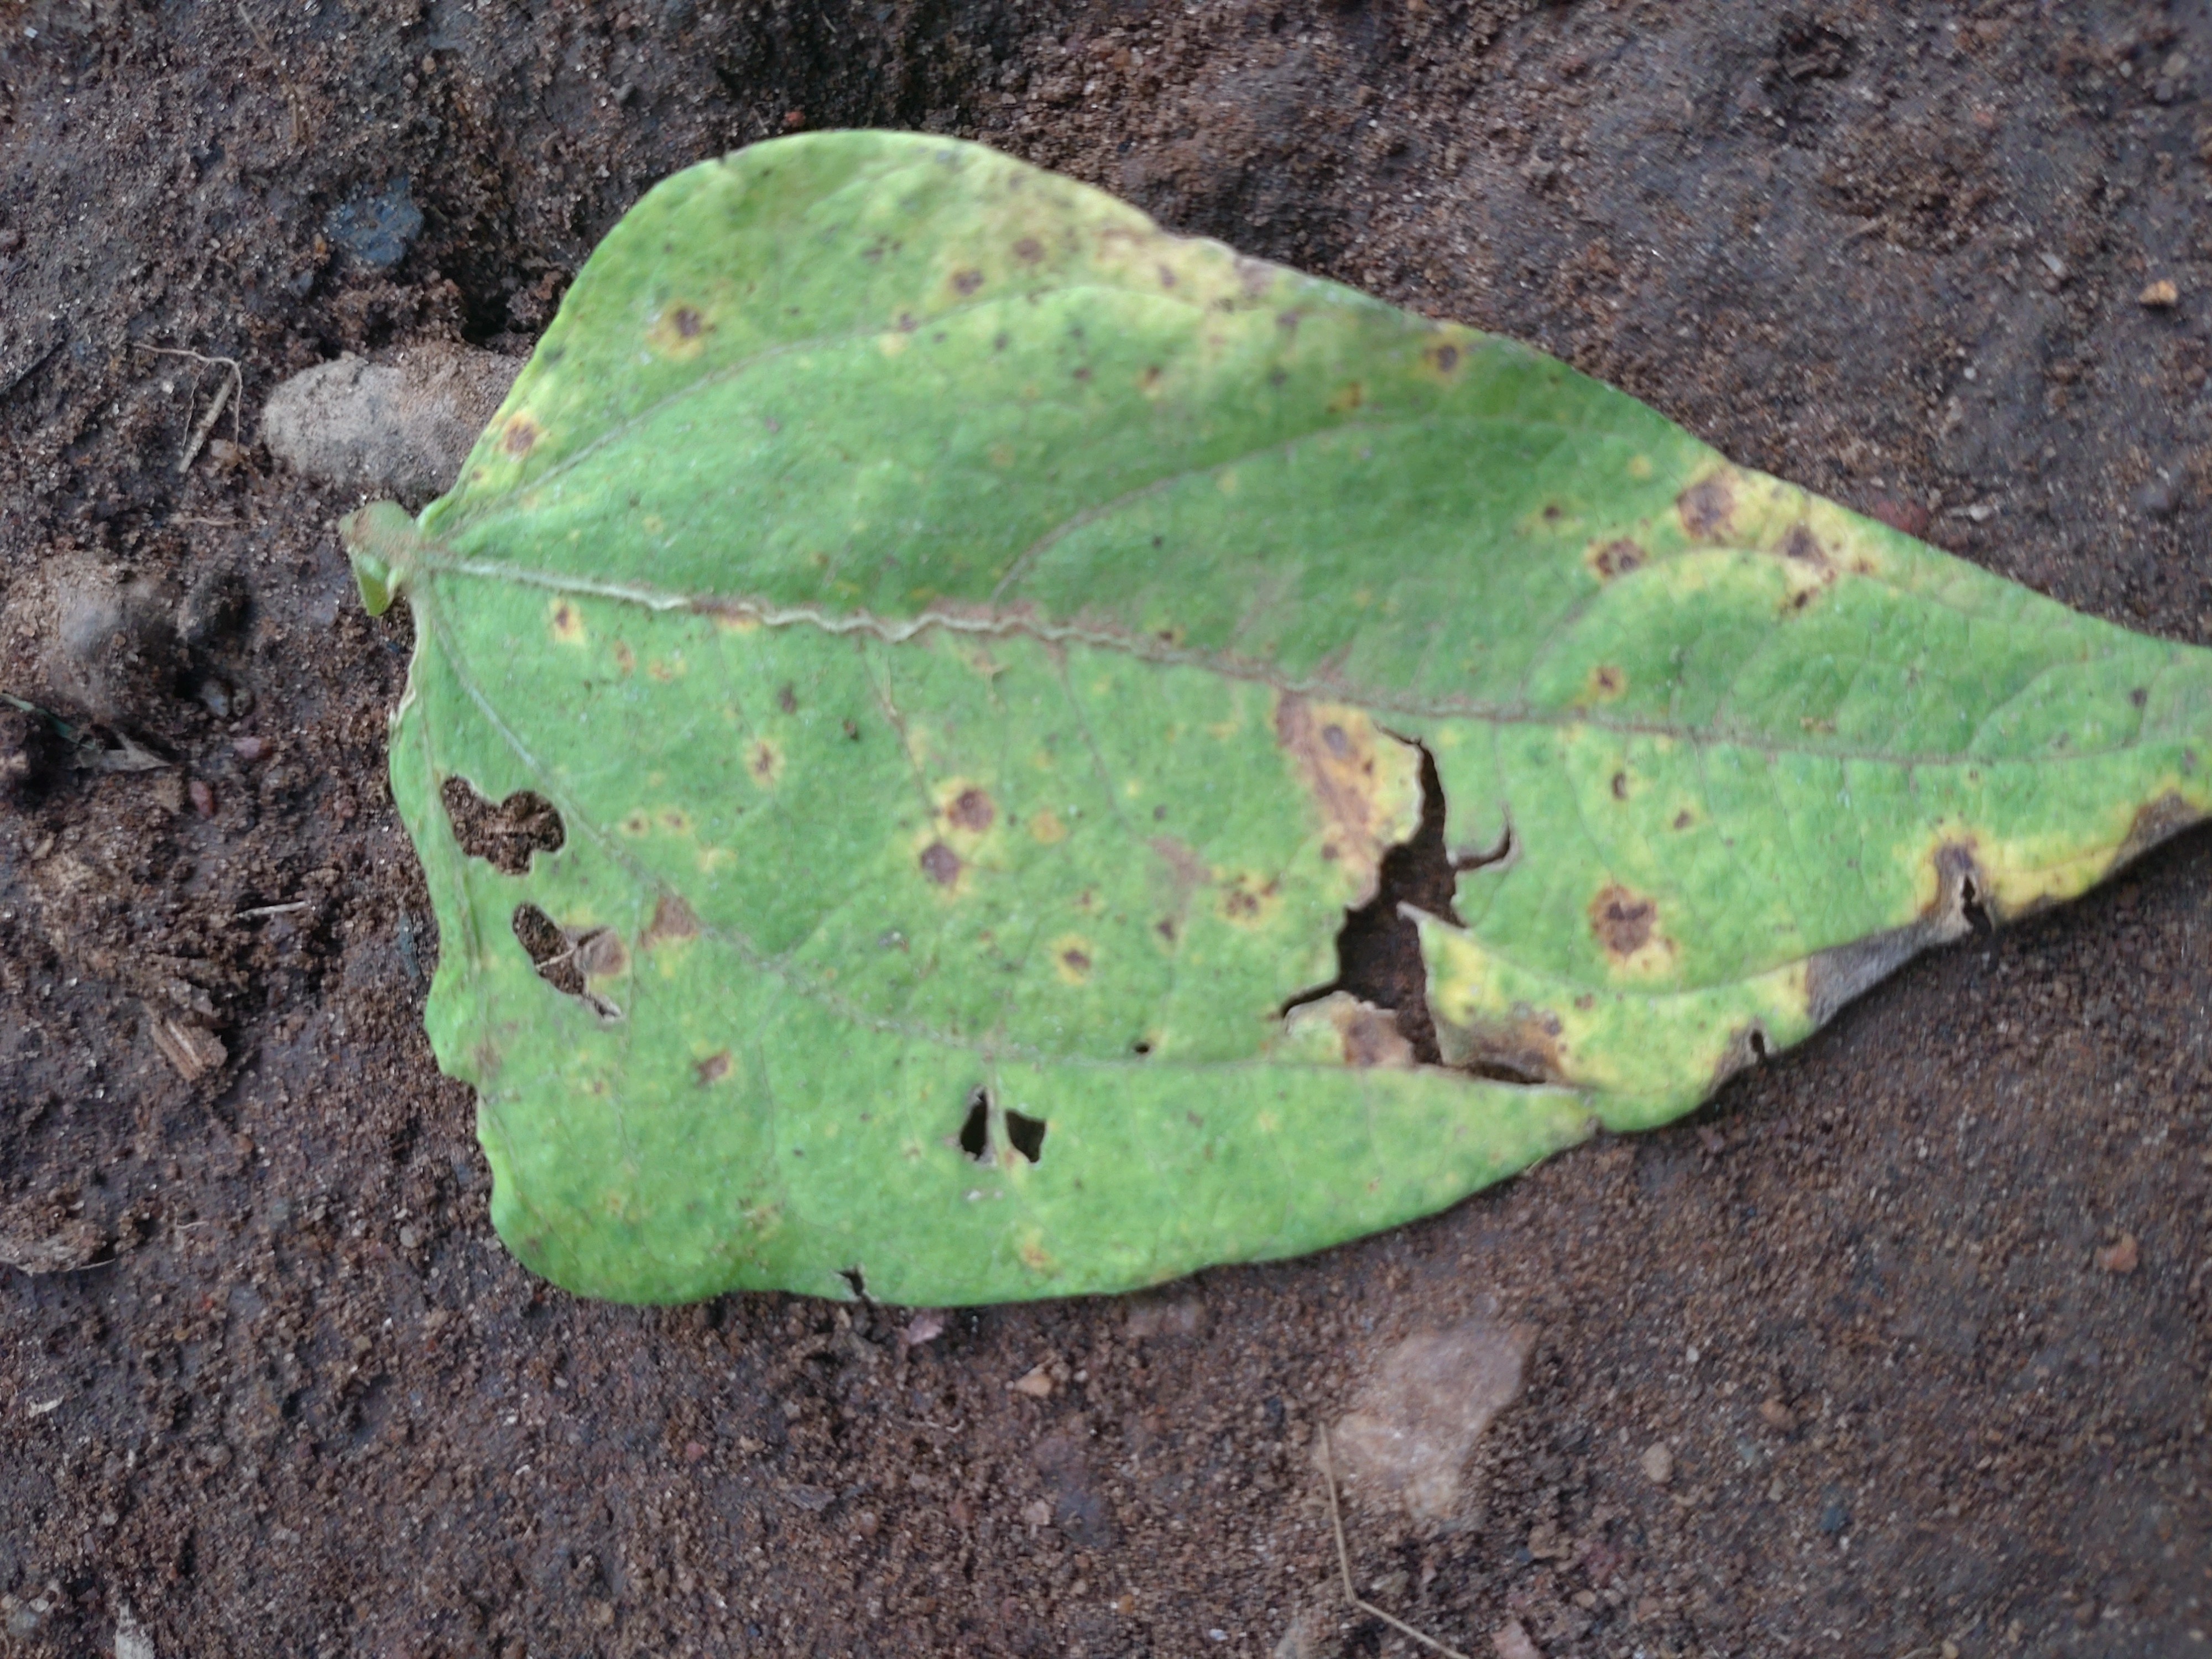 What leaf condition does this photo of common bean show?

anthracnose
